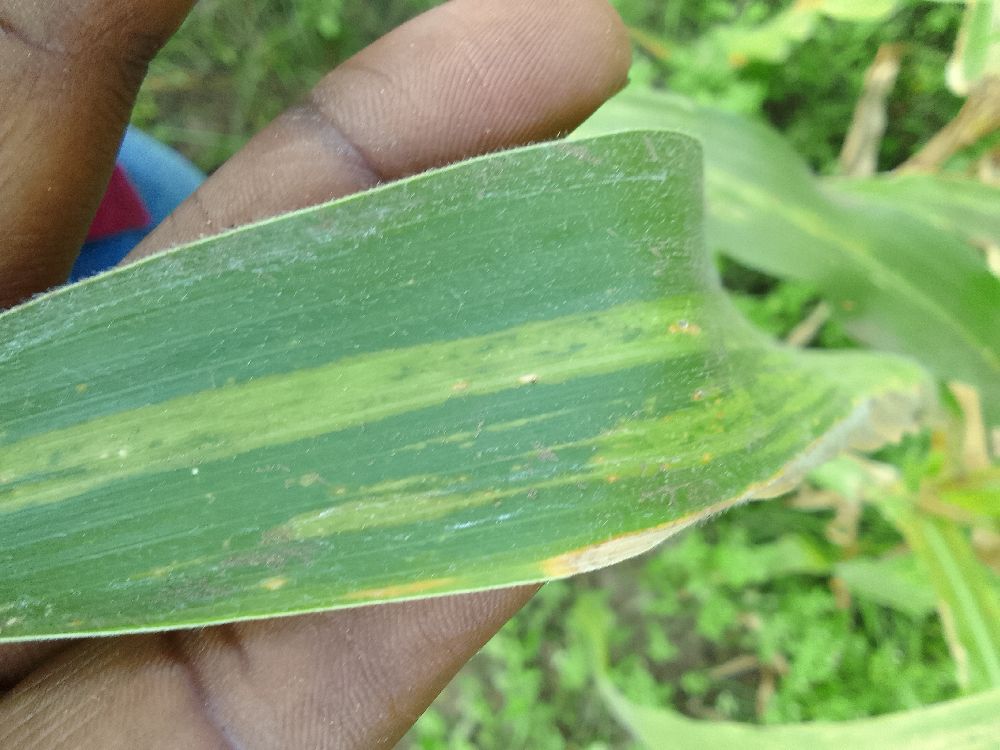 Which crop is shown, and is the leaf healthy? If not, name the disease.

maize, maize lethal necrosis
